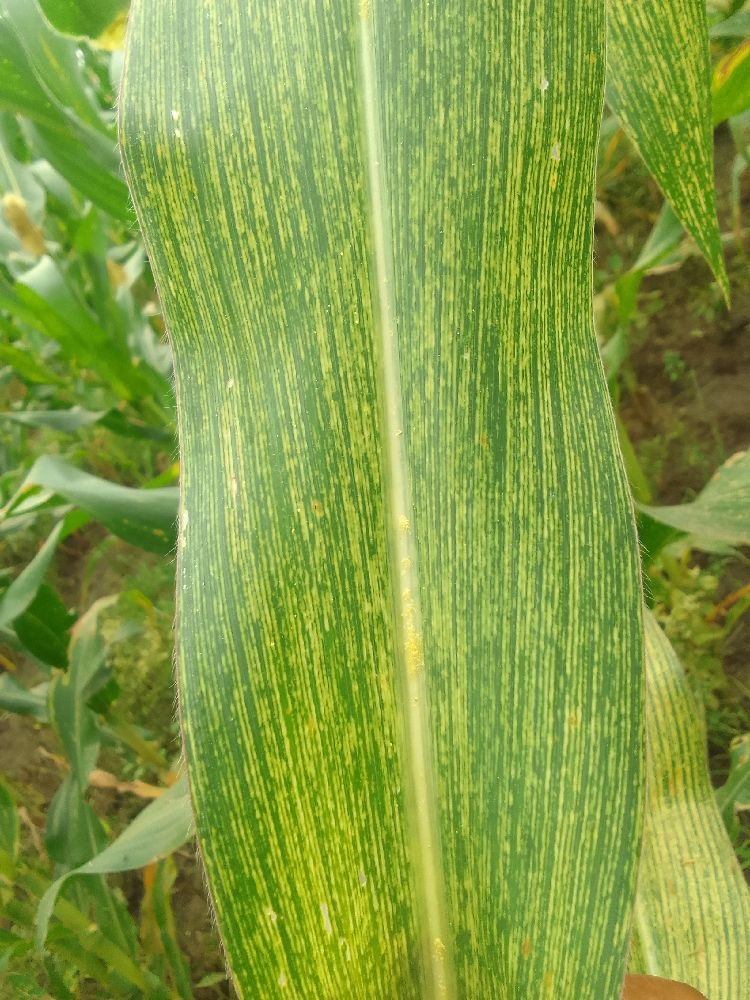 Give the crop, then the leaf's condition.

maize, maize streak virus
